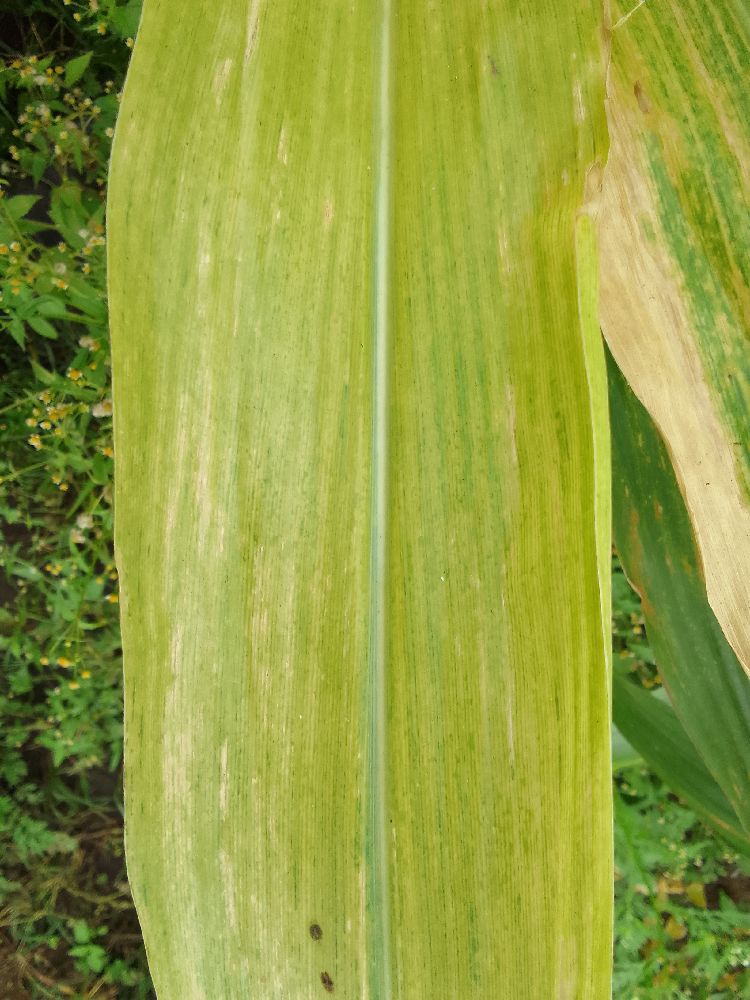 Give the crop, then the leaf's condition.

maize, maize lethal necrosis
